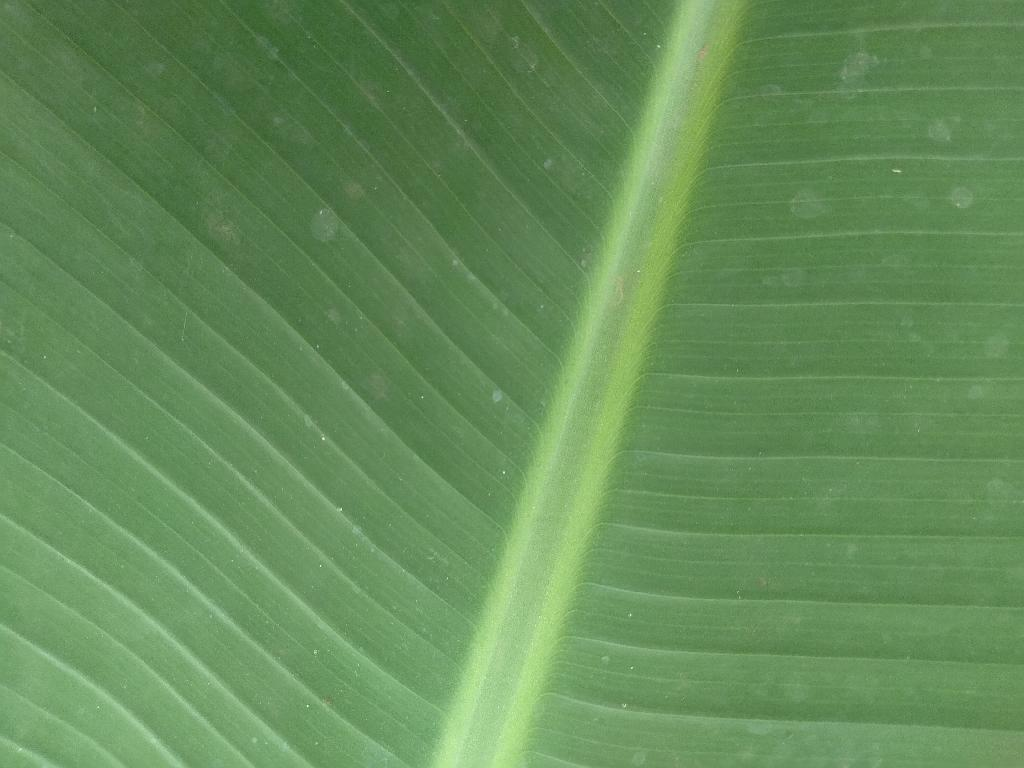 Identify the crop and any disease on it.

banana, healthy
